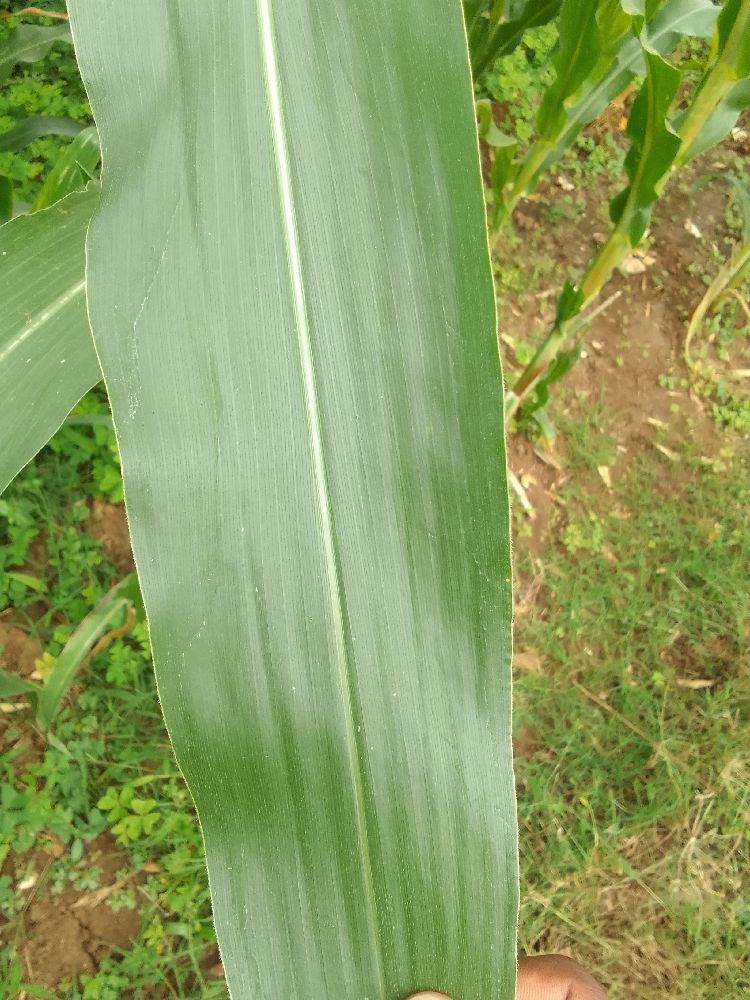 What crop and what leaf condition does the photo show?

maize, healthy
